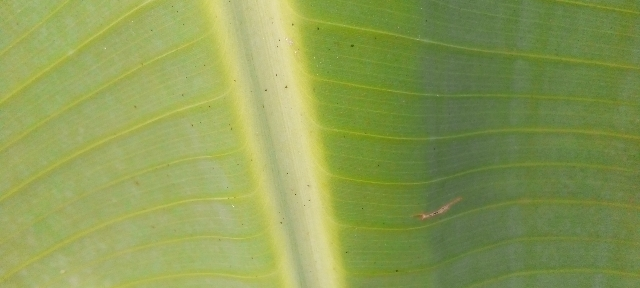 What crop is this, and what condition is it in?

banana, healthy
